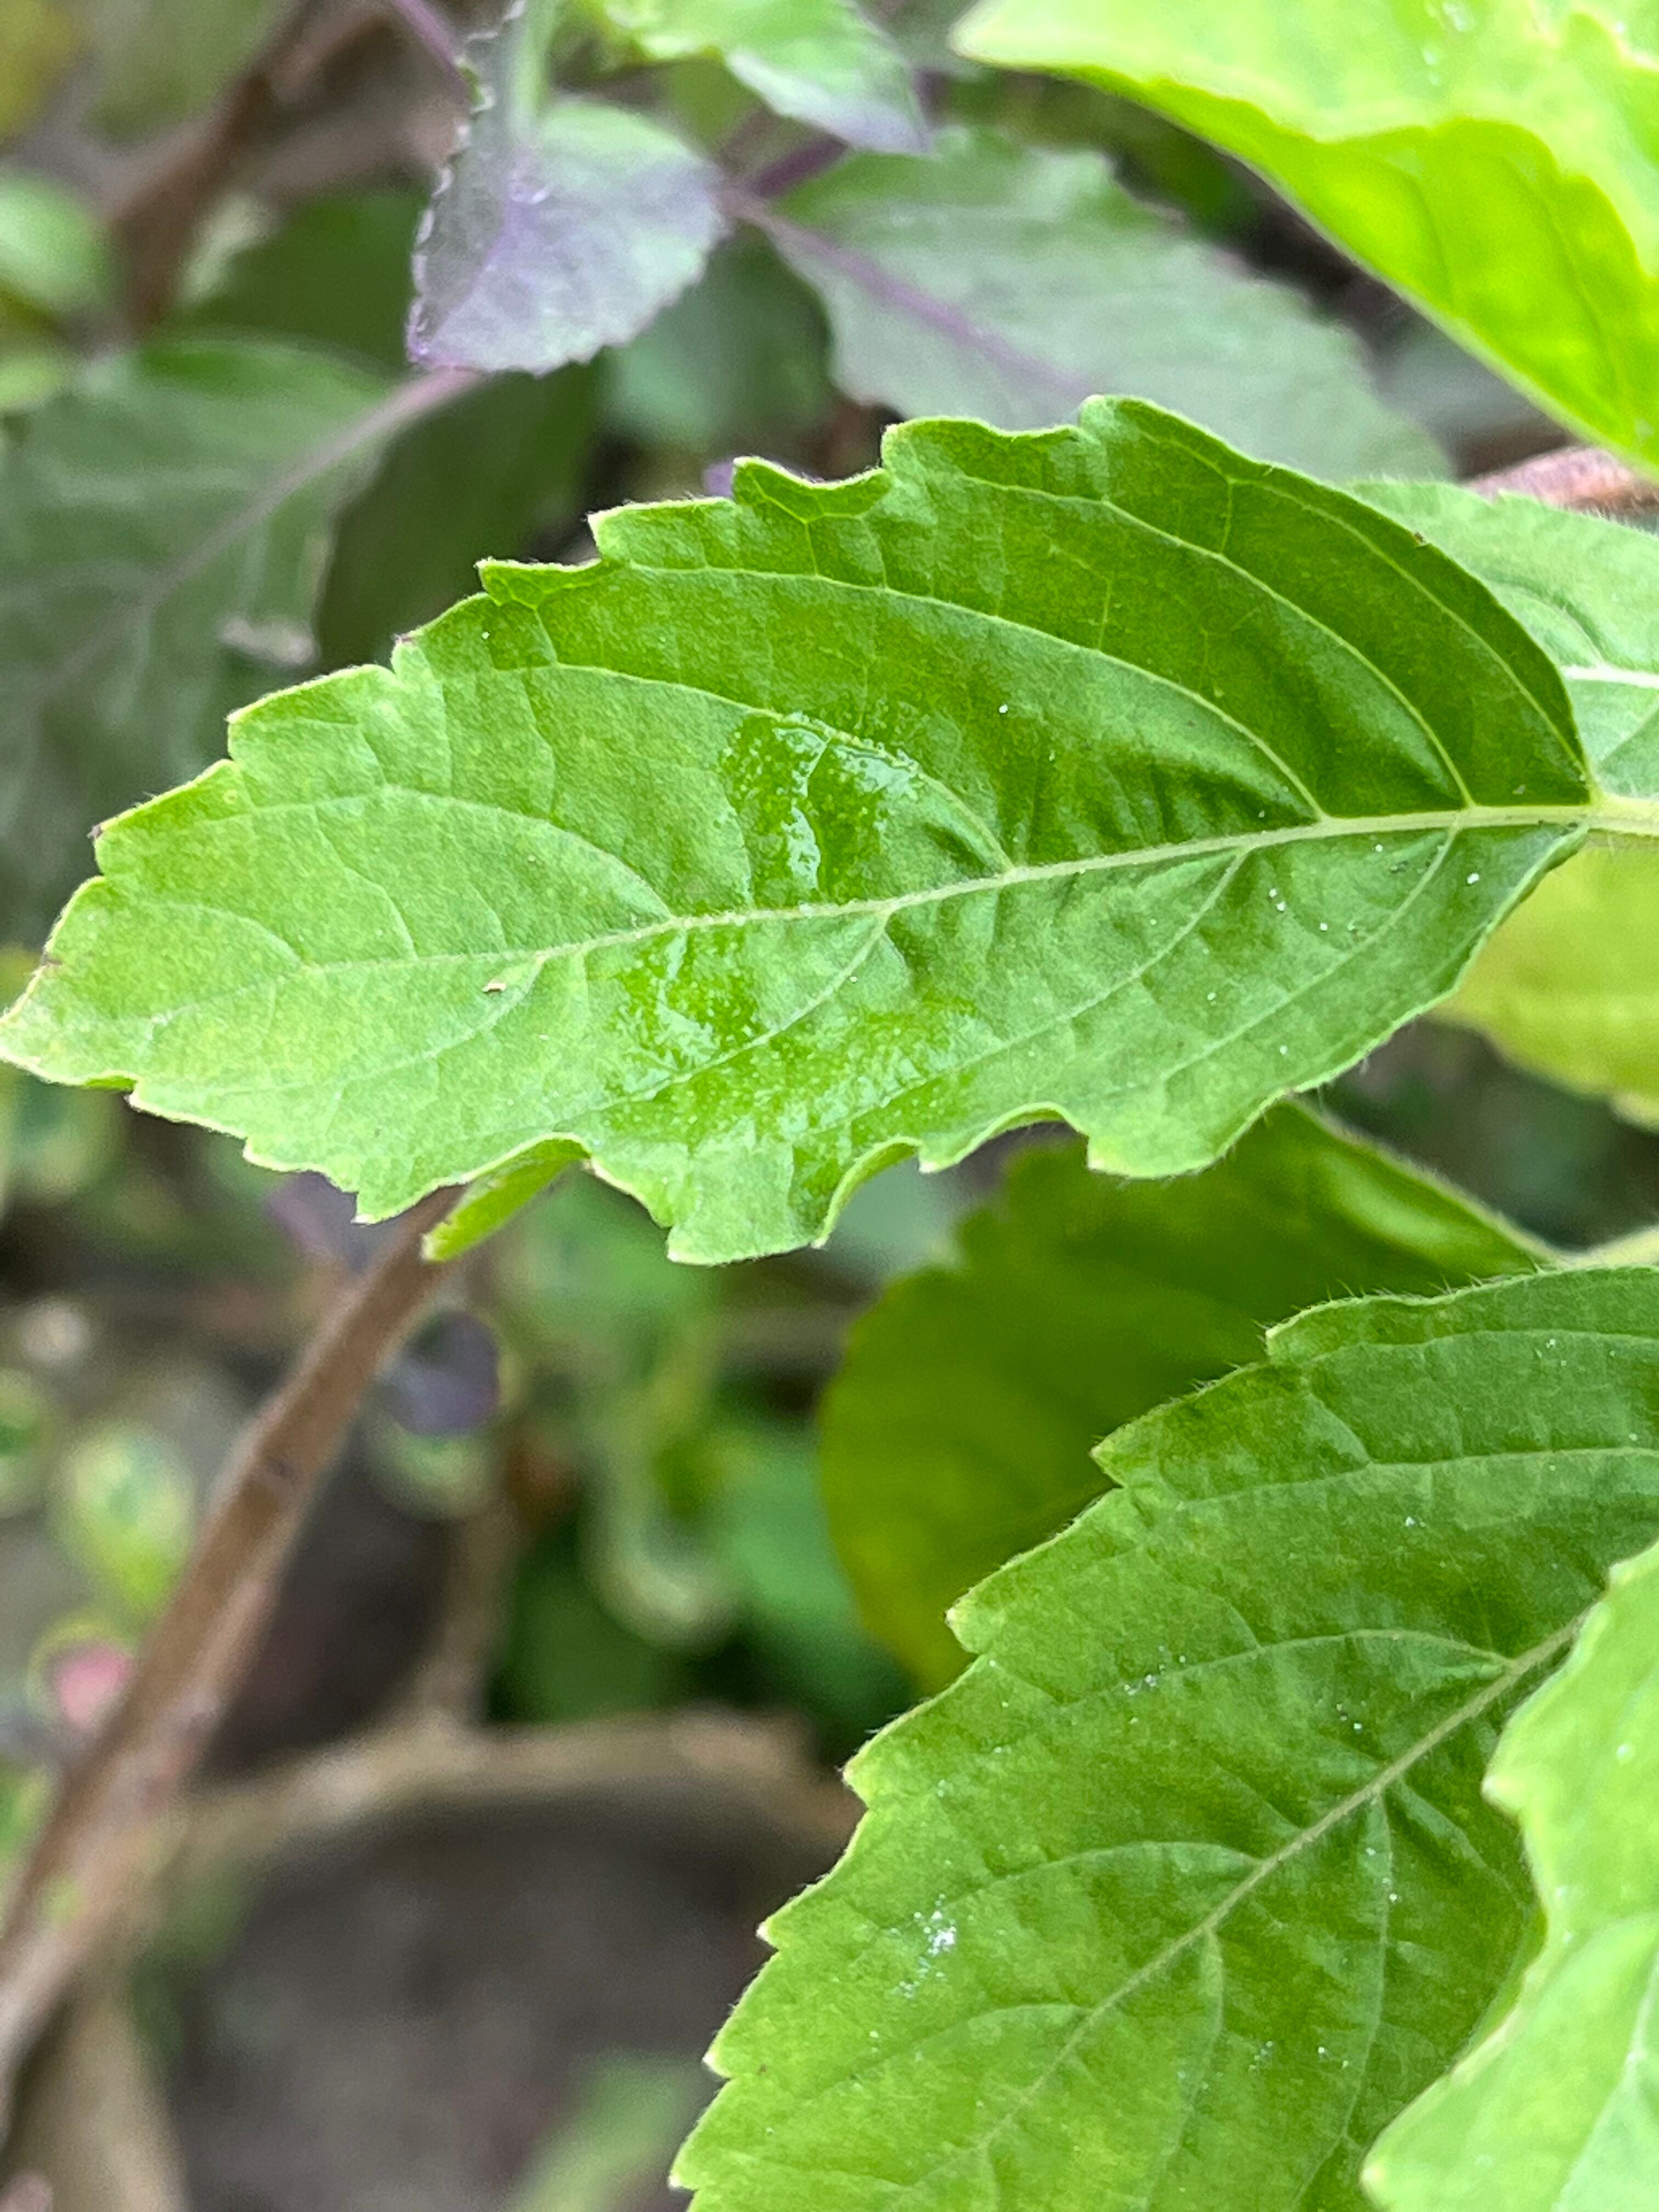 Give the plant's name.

tulshi
